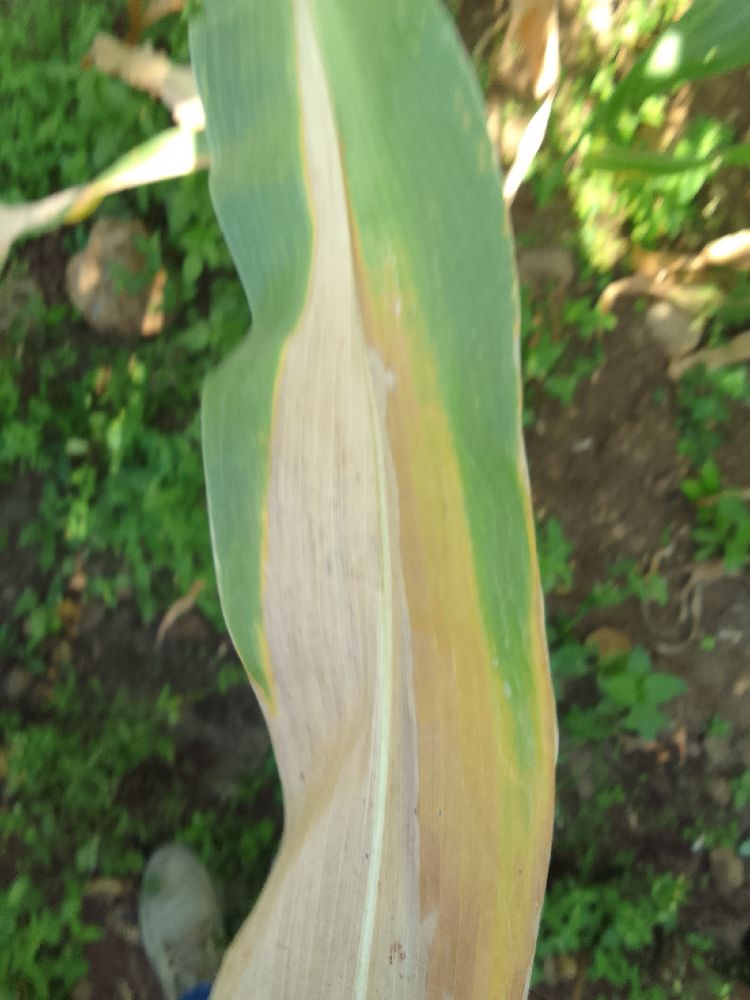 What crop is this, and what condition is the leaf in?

maize, maize lethal necrosis
